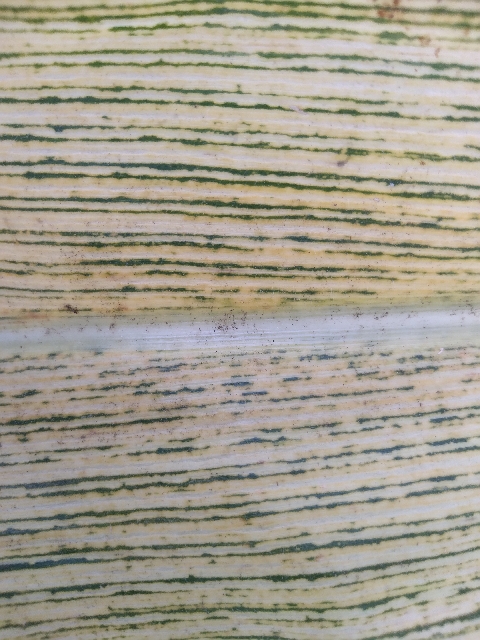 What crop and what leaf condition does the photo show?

maize, maize streak virus
